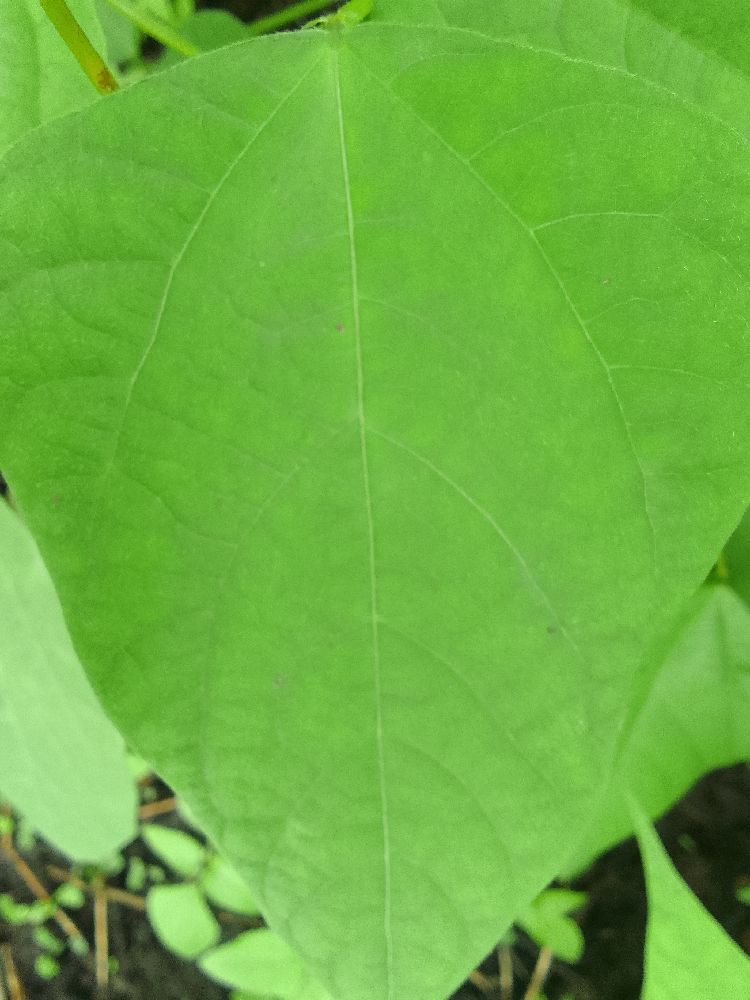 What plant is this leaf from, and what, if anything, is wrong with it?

common bean, healthy
